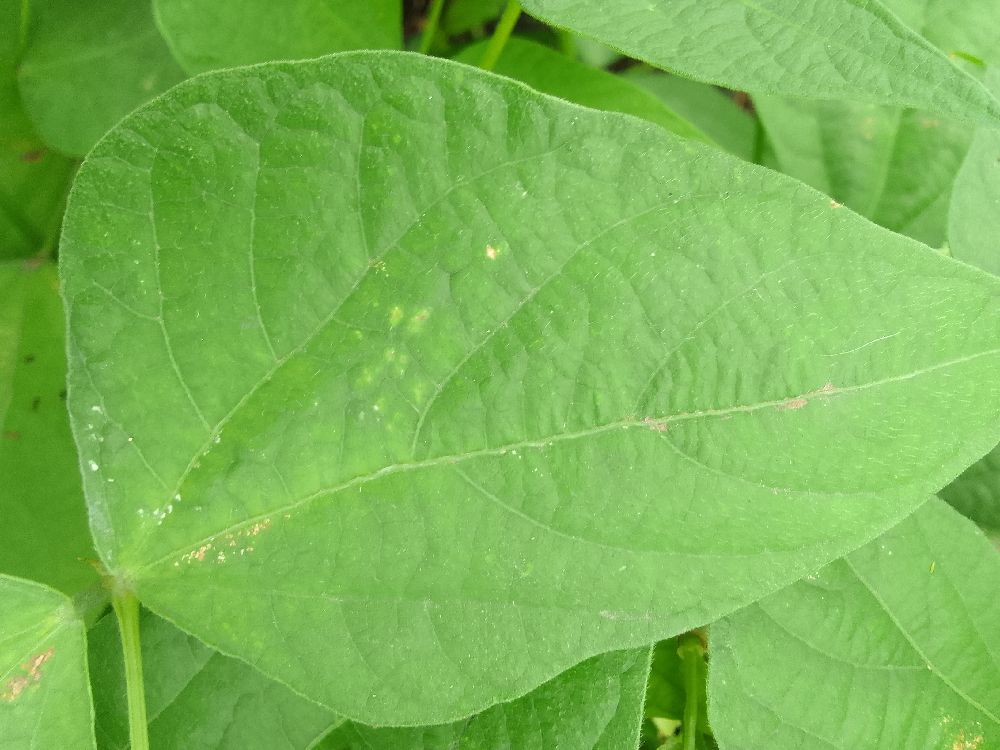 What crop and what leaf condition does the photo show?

common bean, healthy
